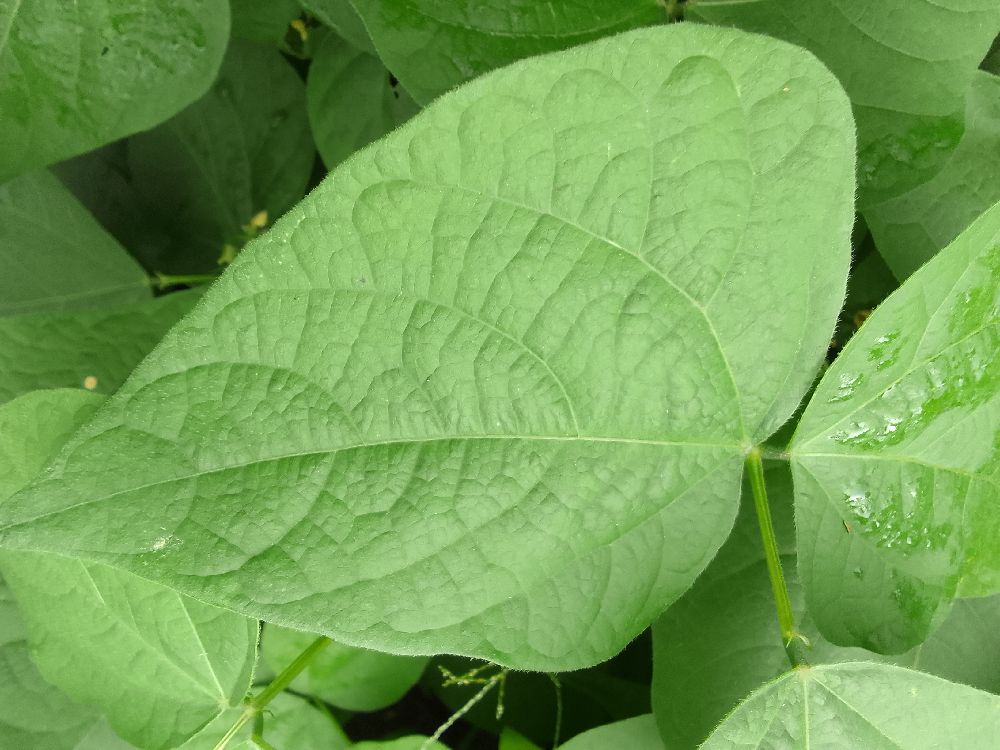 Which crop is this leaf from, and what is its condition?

common bean, healthy
